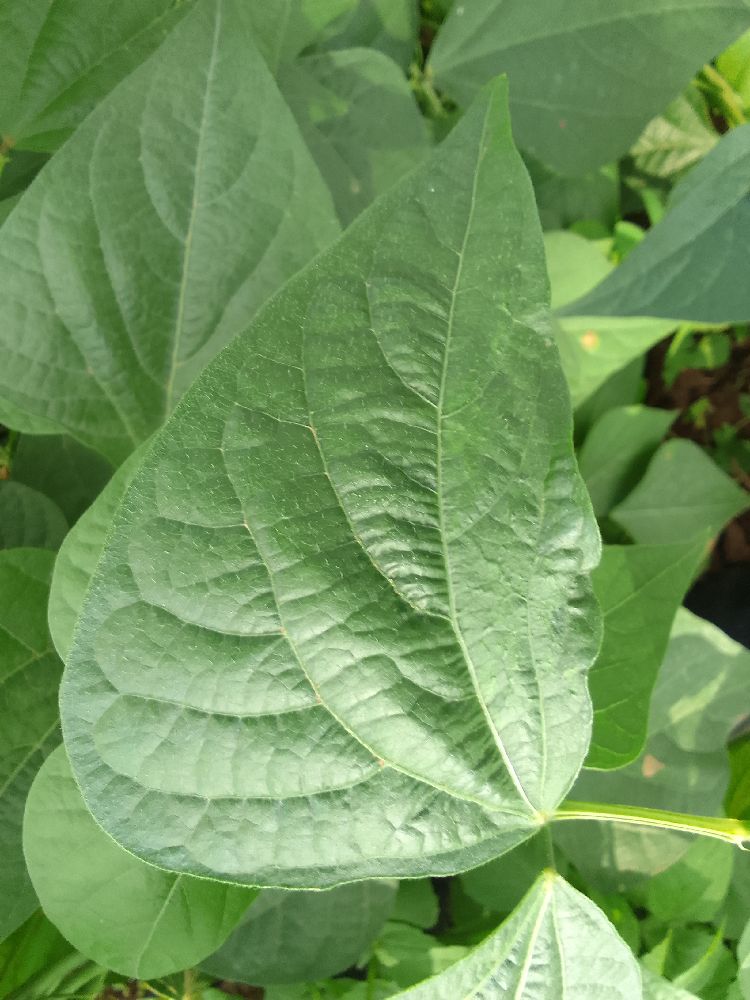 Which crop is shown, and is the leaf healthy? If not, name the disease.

common bean, healthy
